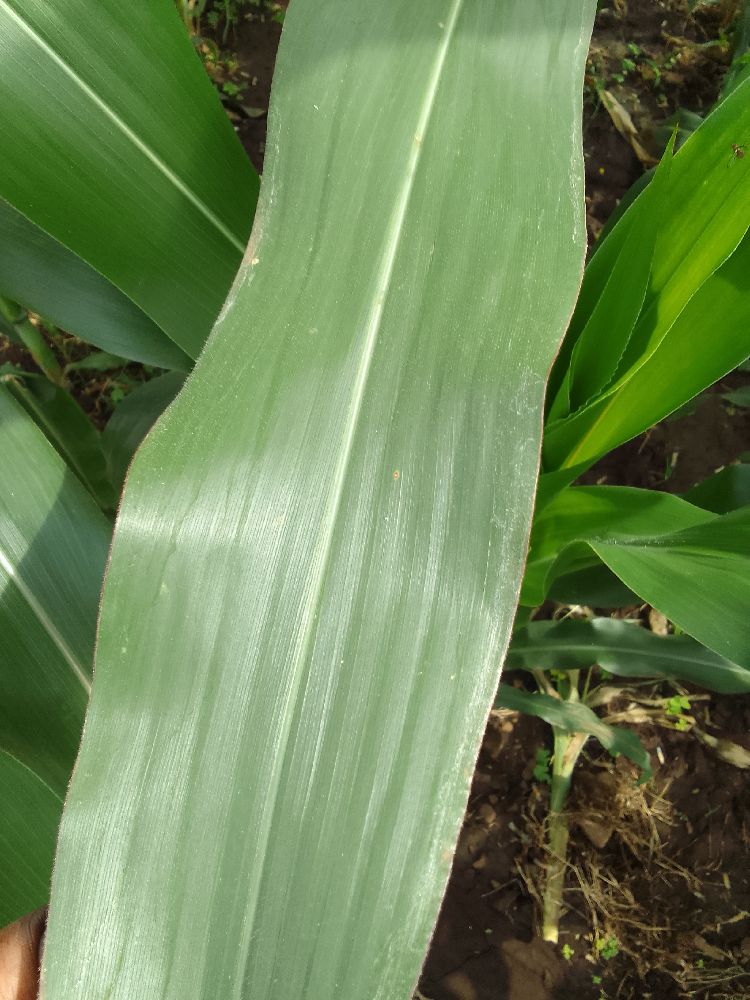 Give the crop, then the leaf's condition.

maize, healthy
